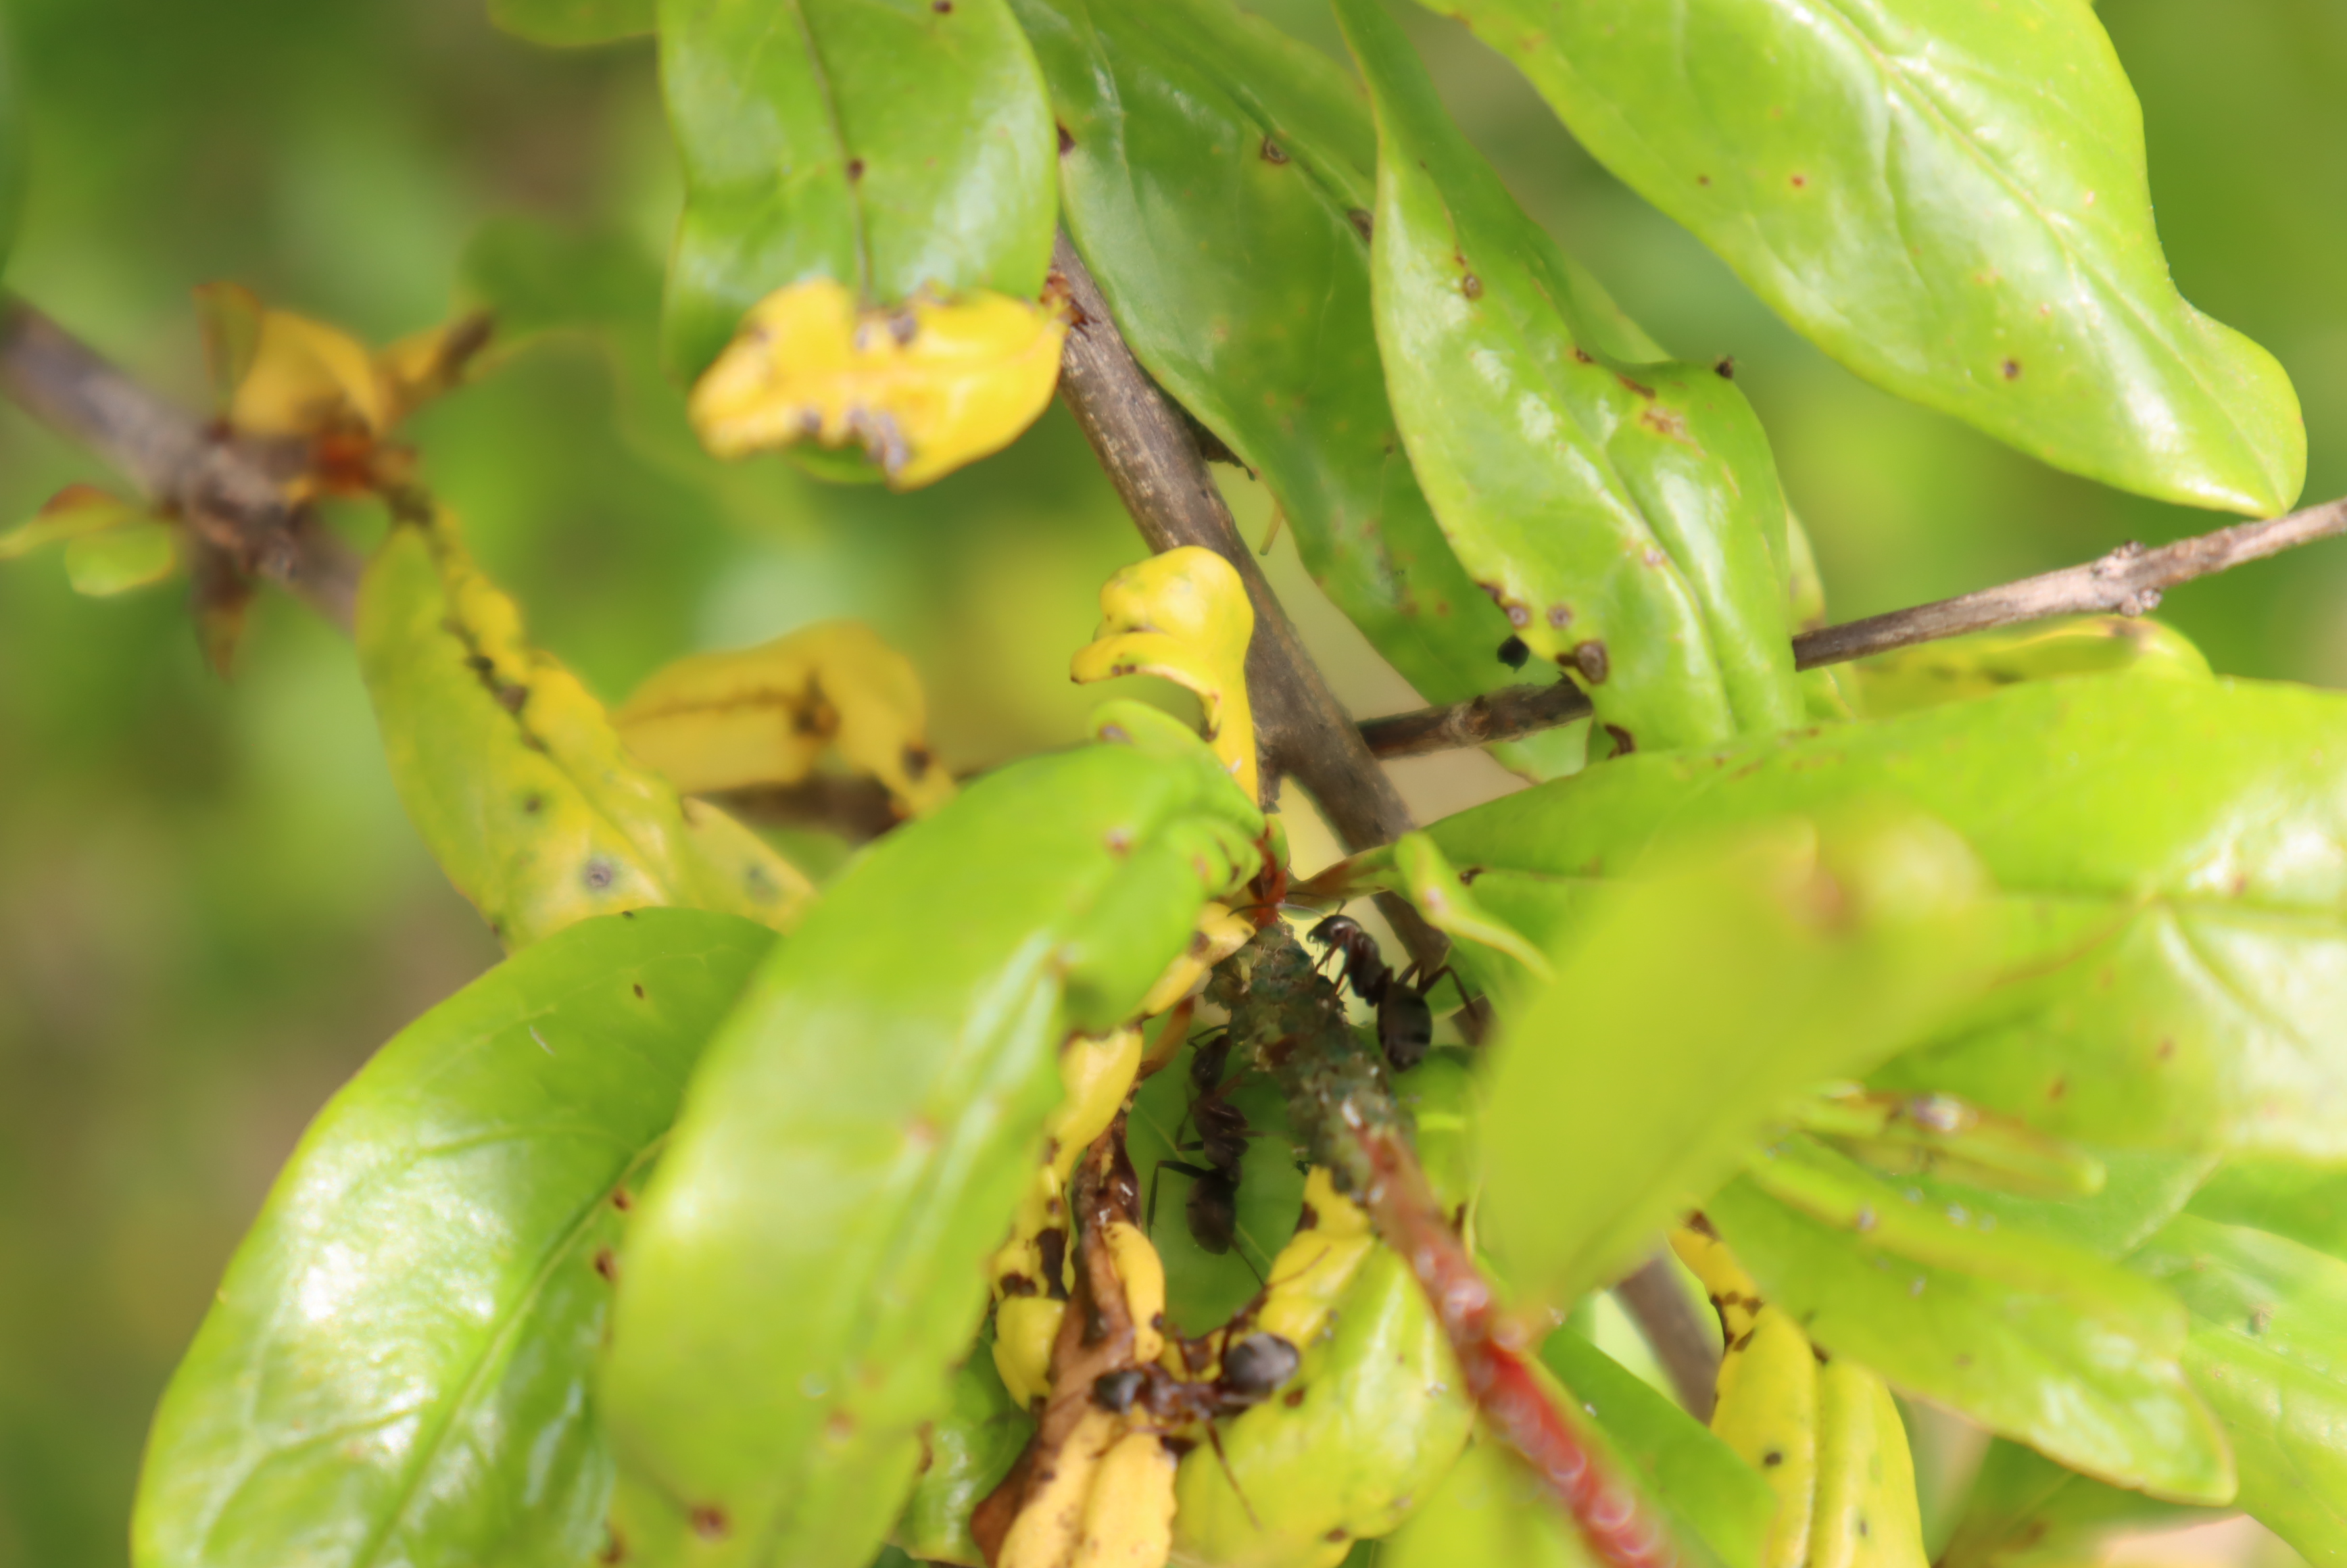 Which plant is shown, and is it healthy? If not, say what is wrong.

pomegranate, ants, aphids, coniella granati
